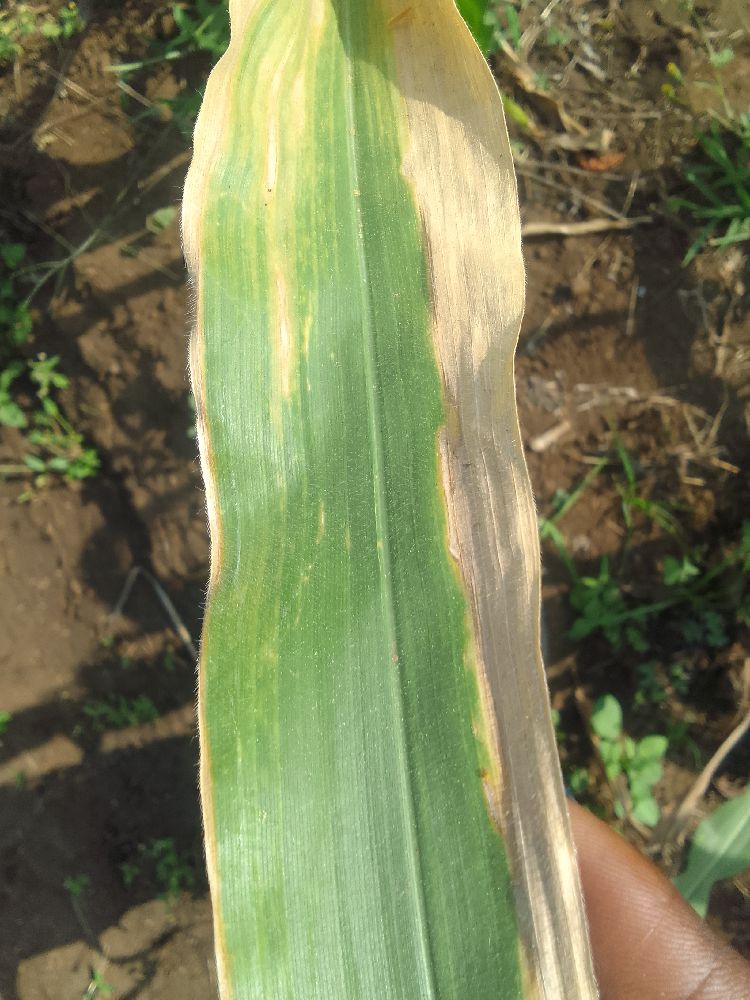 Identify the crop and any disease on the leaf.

maize, maize lethal necrosis
